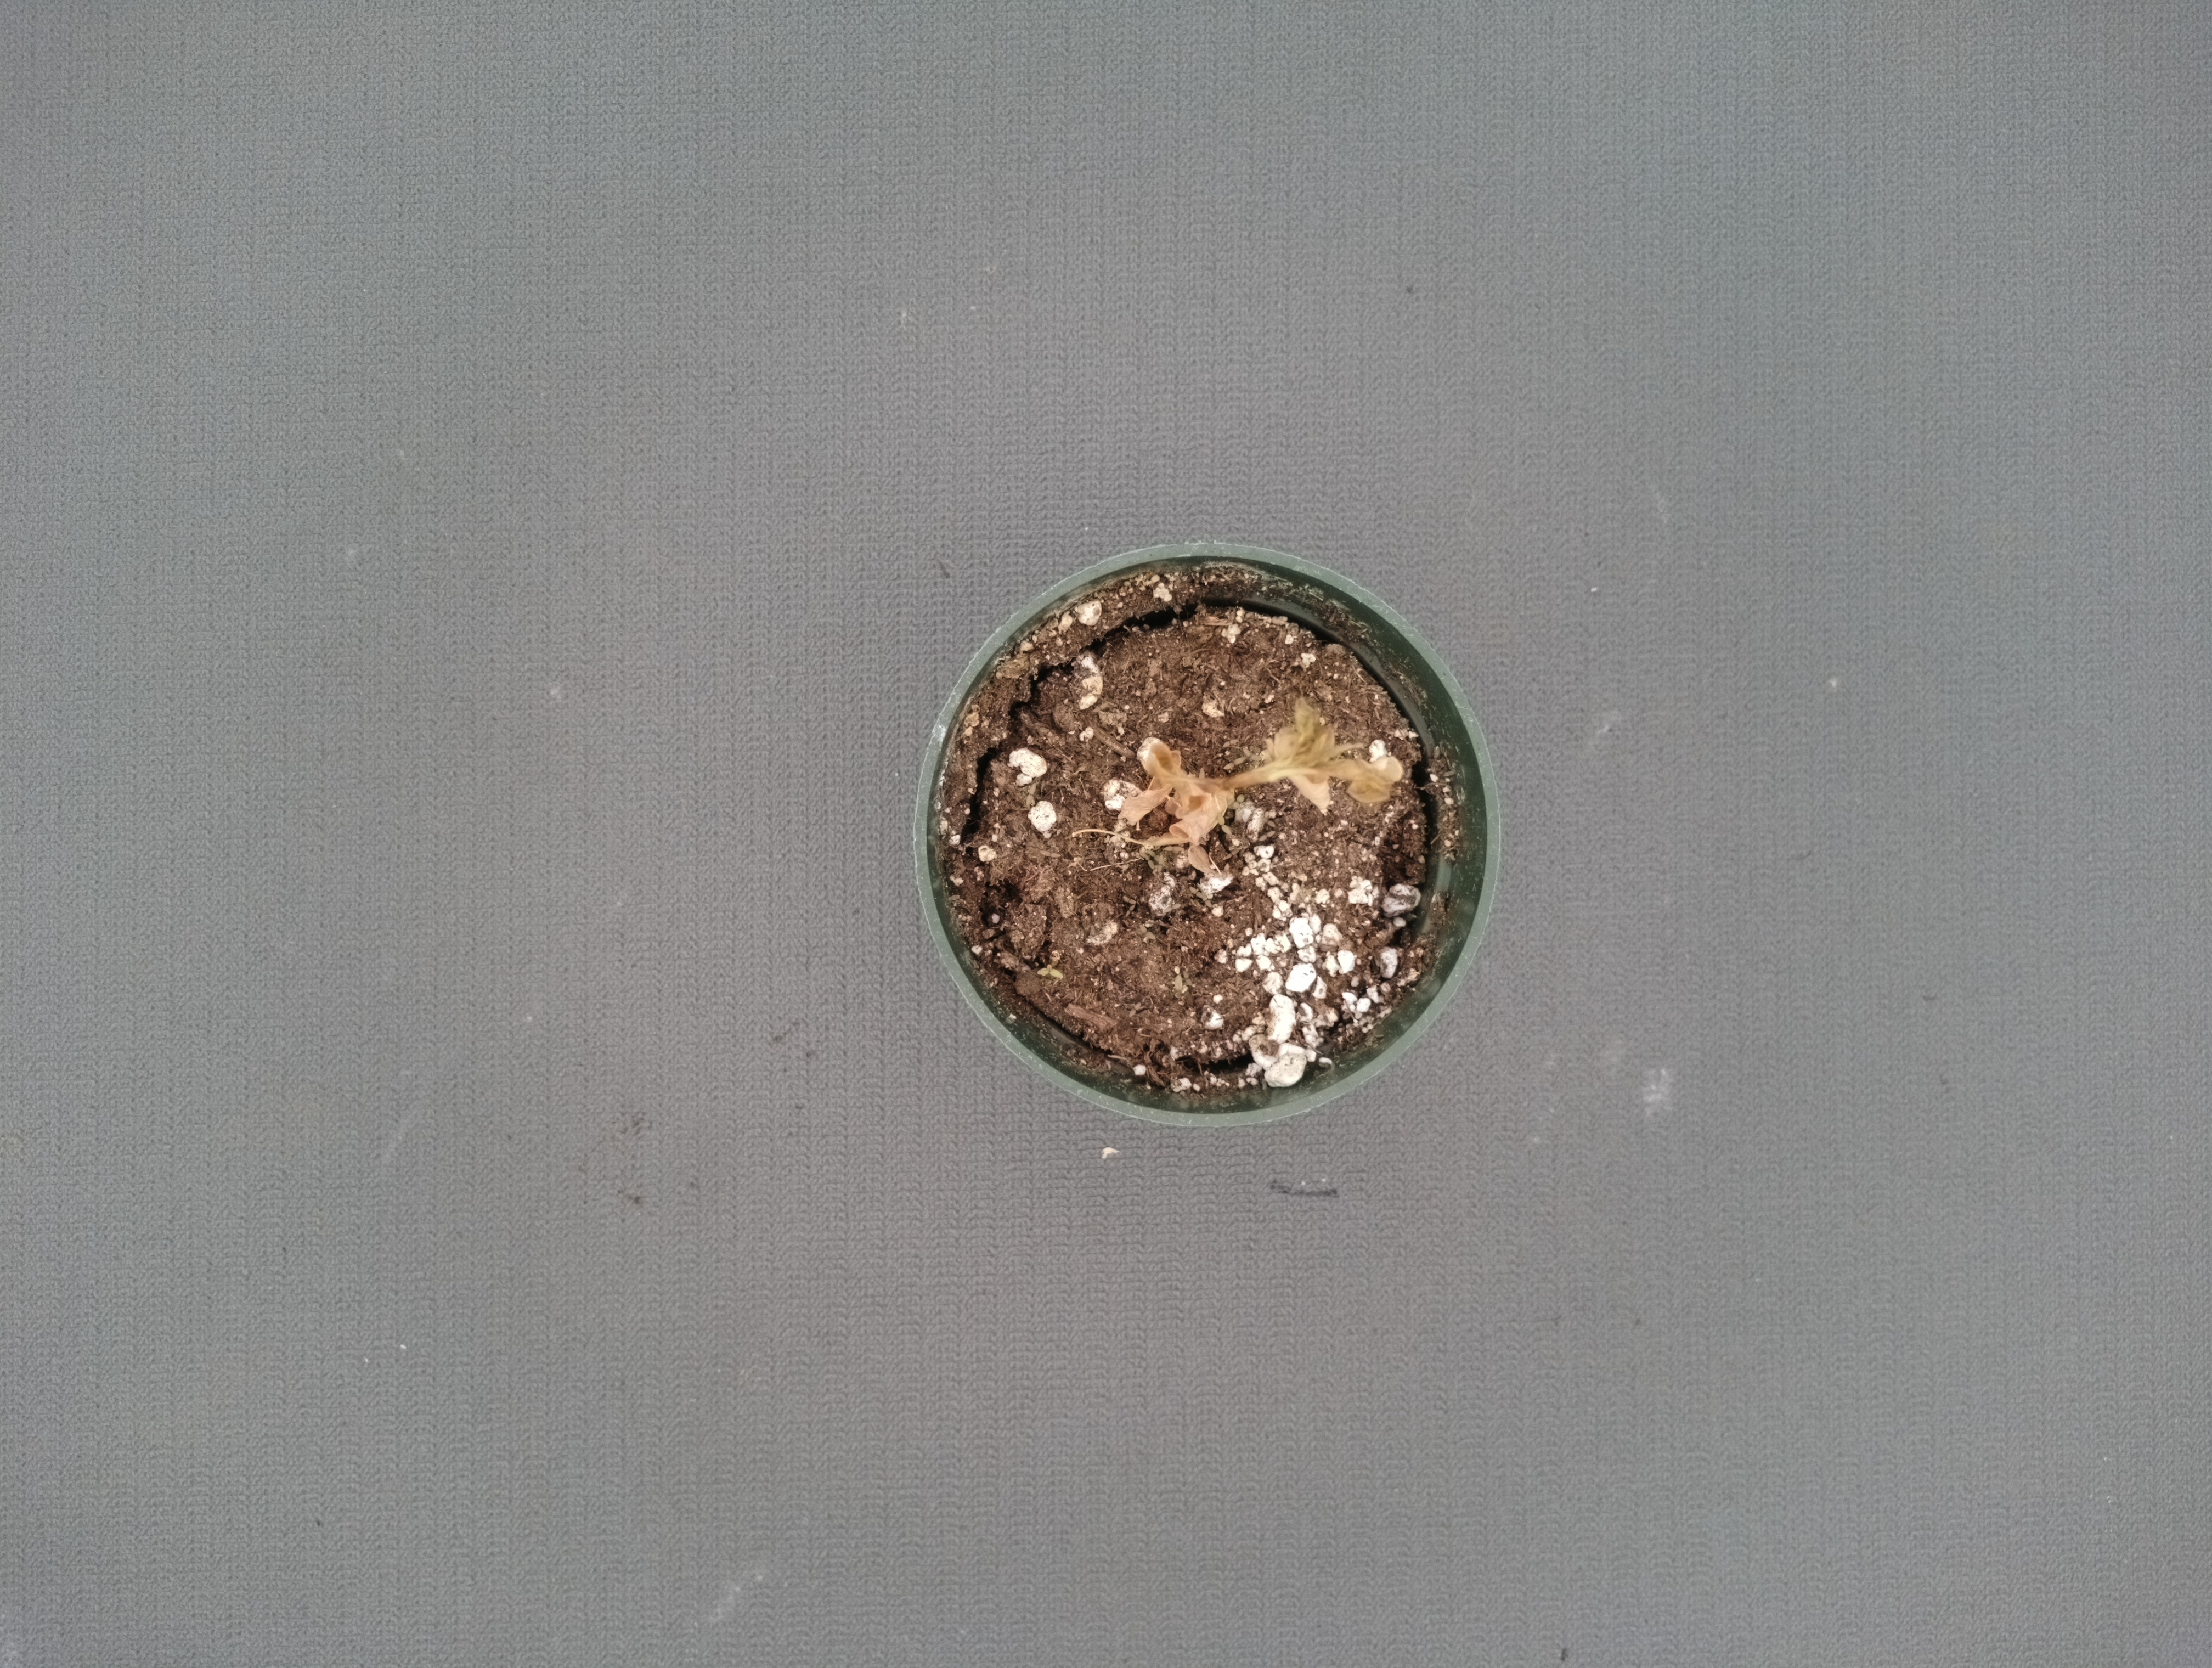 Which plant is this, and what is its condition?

waterhemp, necrosis only
